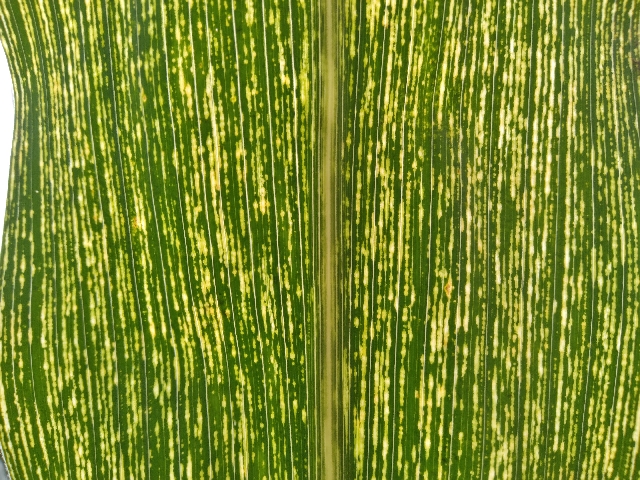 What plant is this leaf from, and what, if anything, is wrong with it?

maize, maize streak virus
